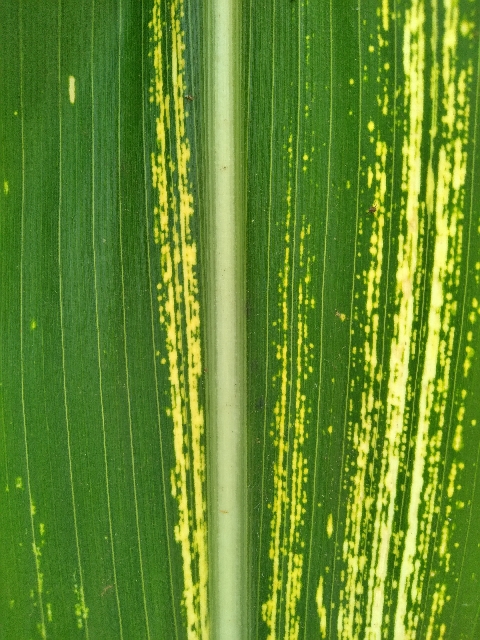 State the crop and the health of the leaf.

maize, maize streak virus
